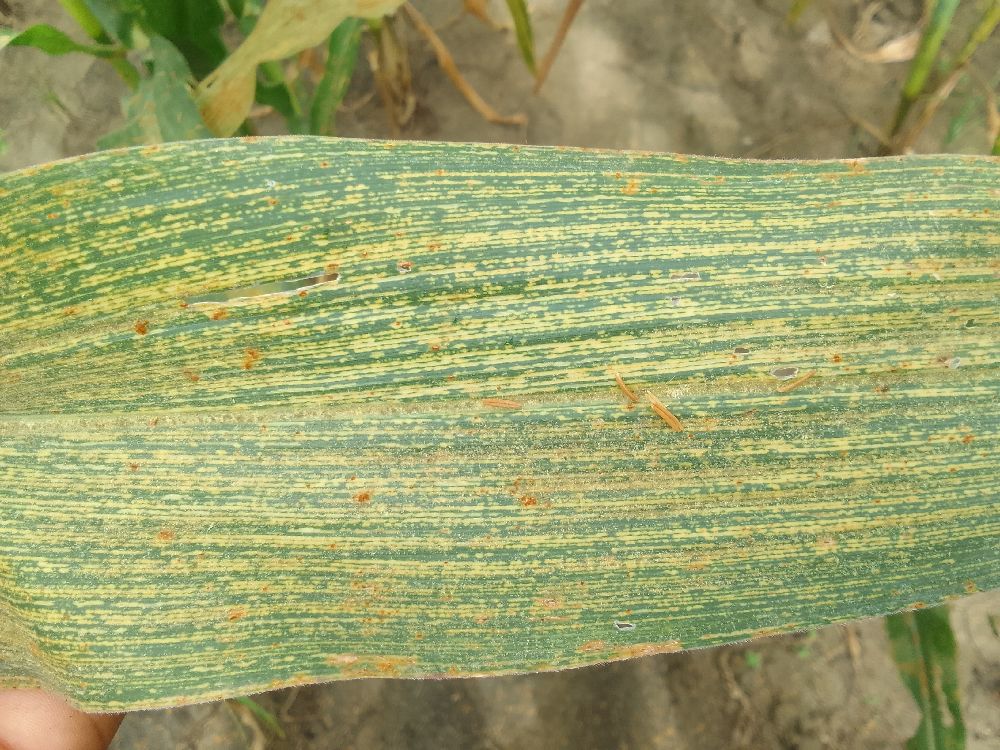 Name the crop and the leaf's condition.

maize, maize streak virus
